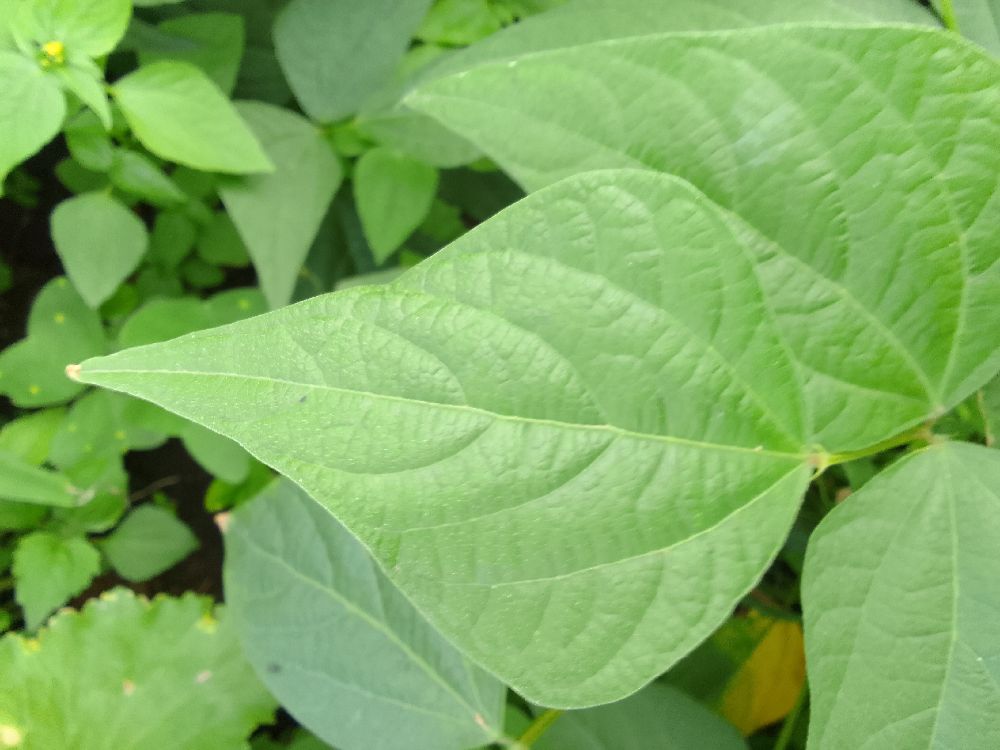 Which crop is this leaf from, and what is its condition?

common bean, healthy
